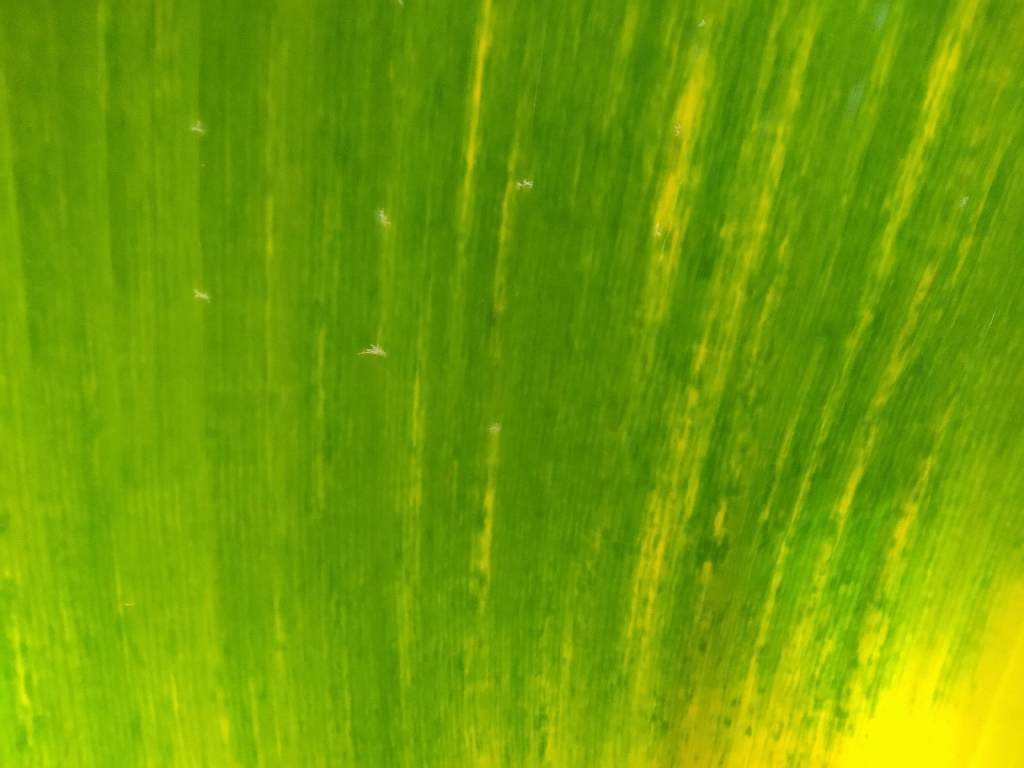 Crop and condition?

banana, fusarium wilt race 1
